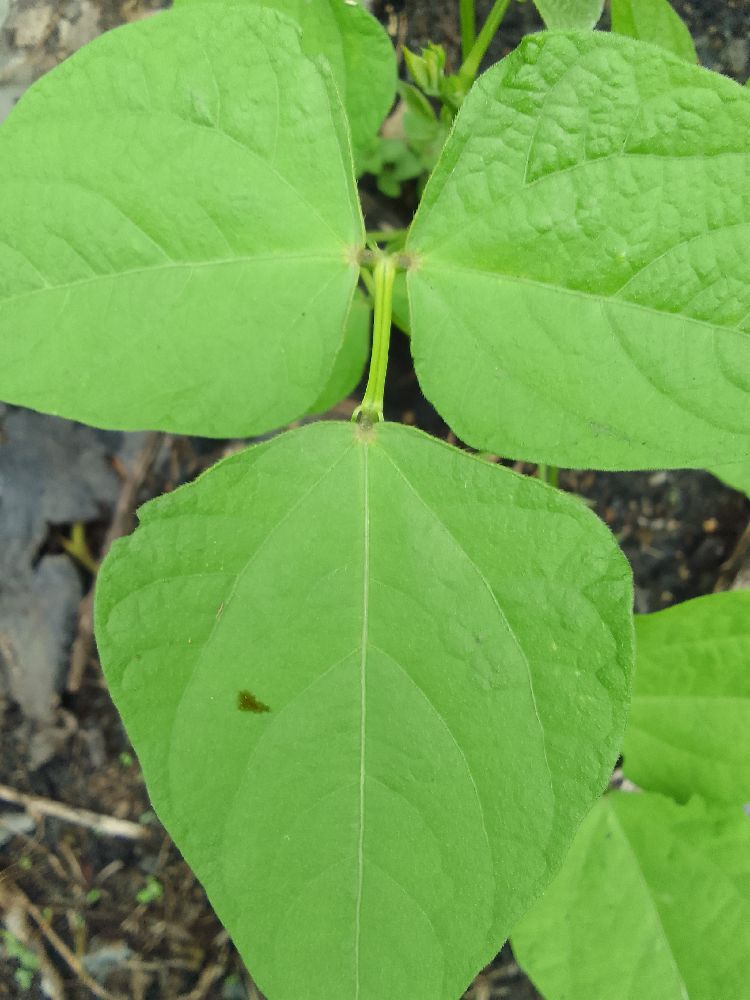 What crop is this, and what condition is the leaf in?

common bean, healthy
